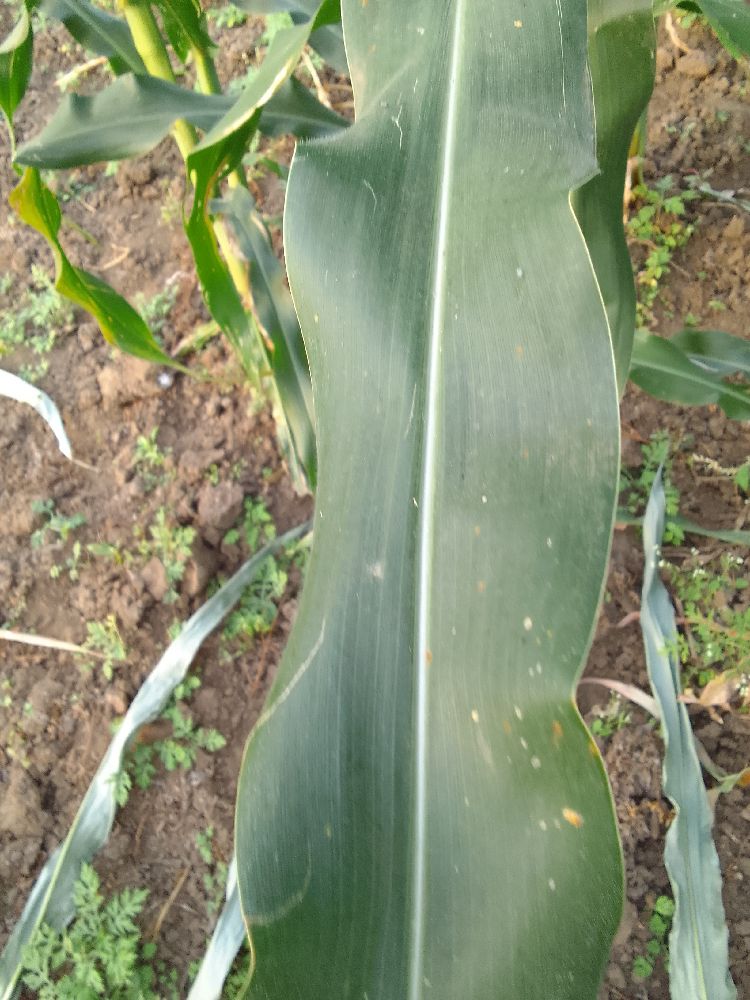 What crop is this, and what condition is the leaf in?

maize, healthy
